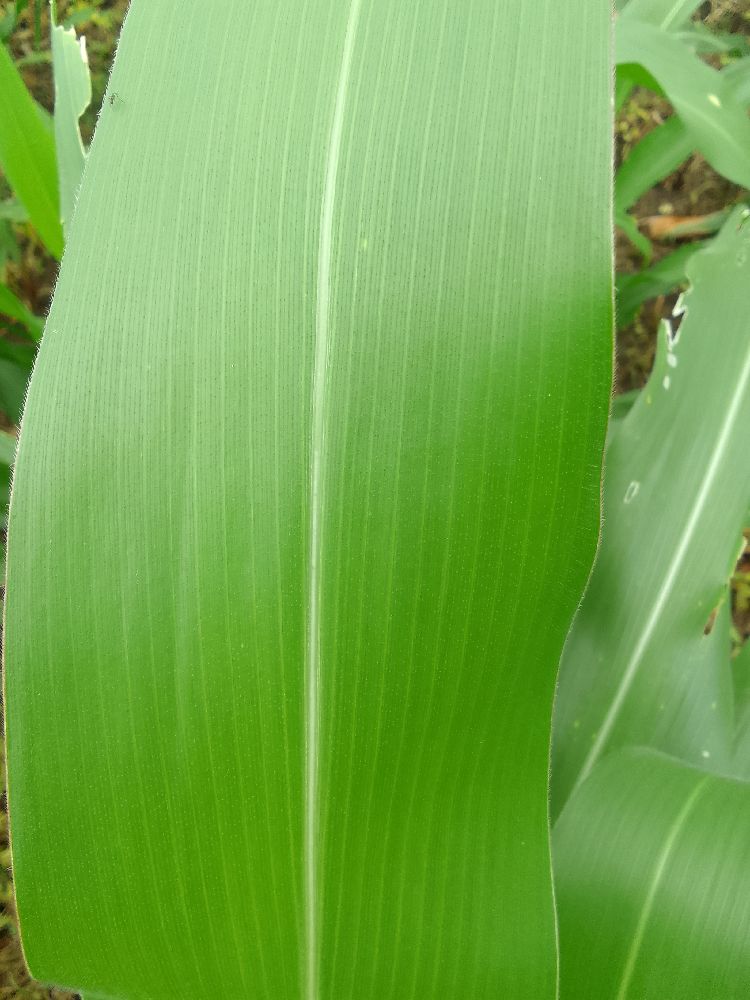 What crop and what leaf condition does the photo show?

maize, healthy
